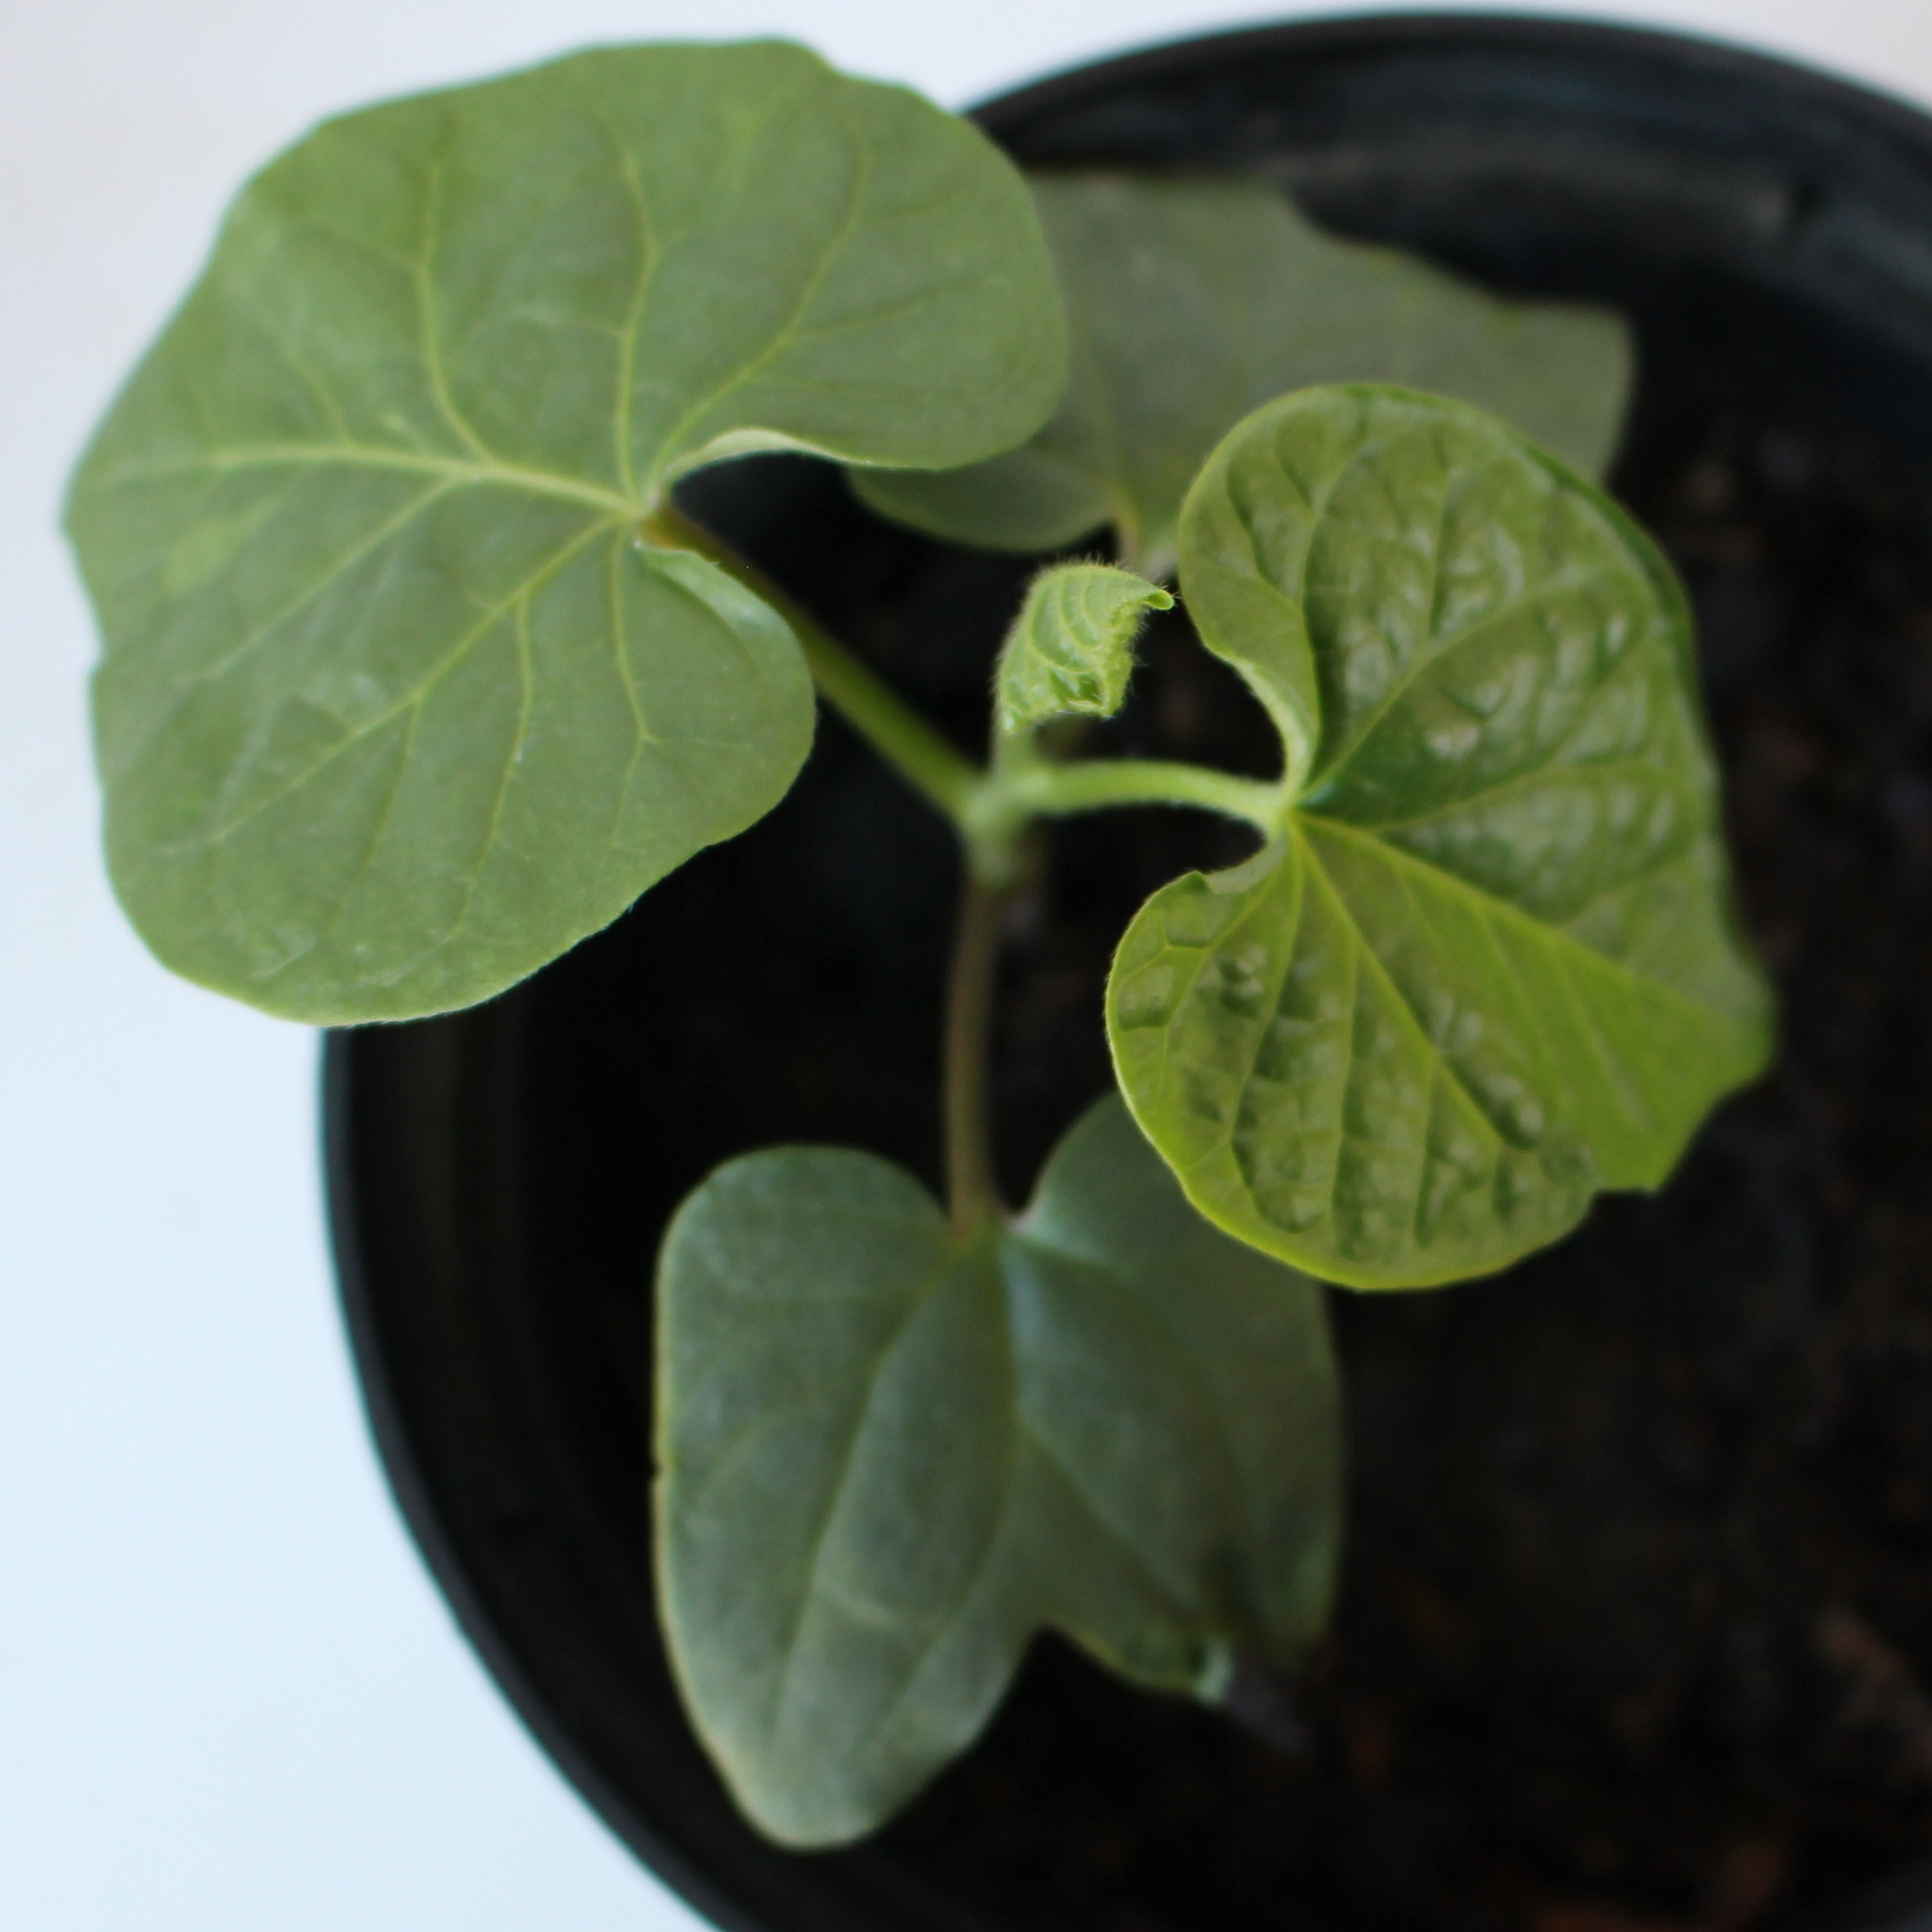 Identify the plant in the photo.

Convolvulus arvensis
